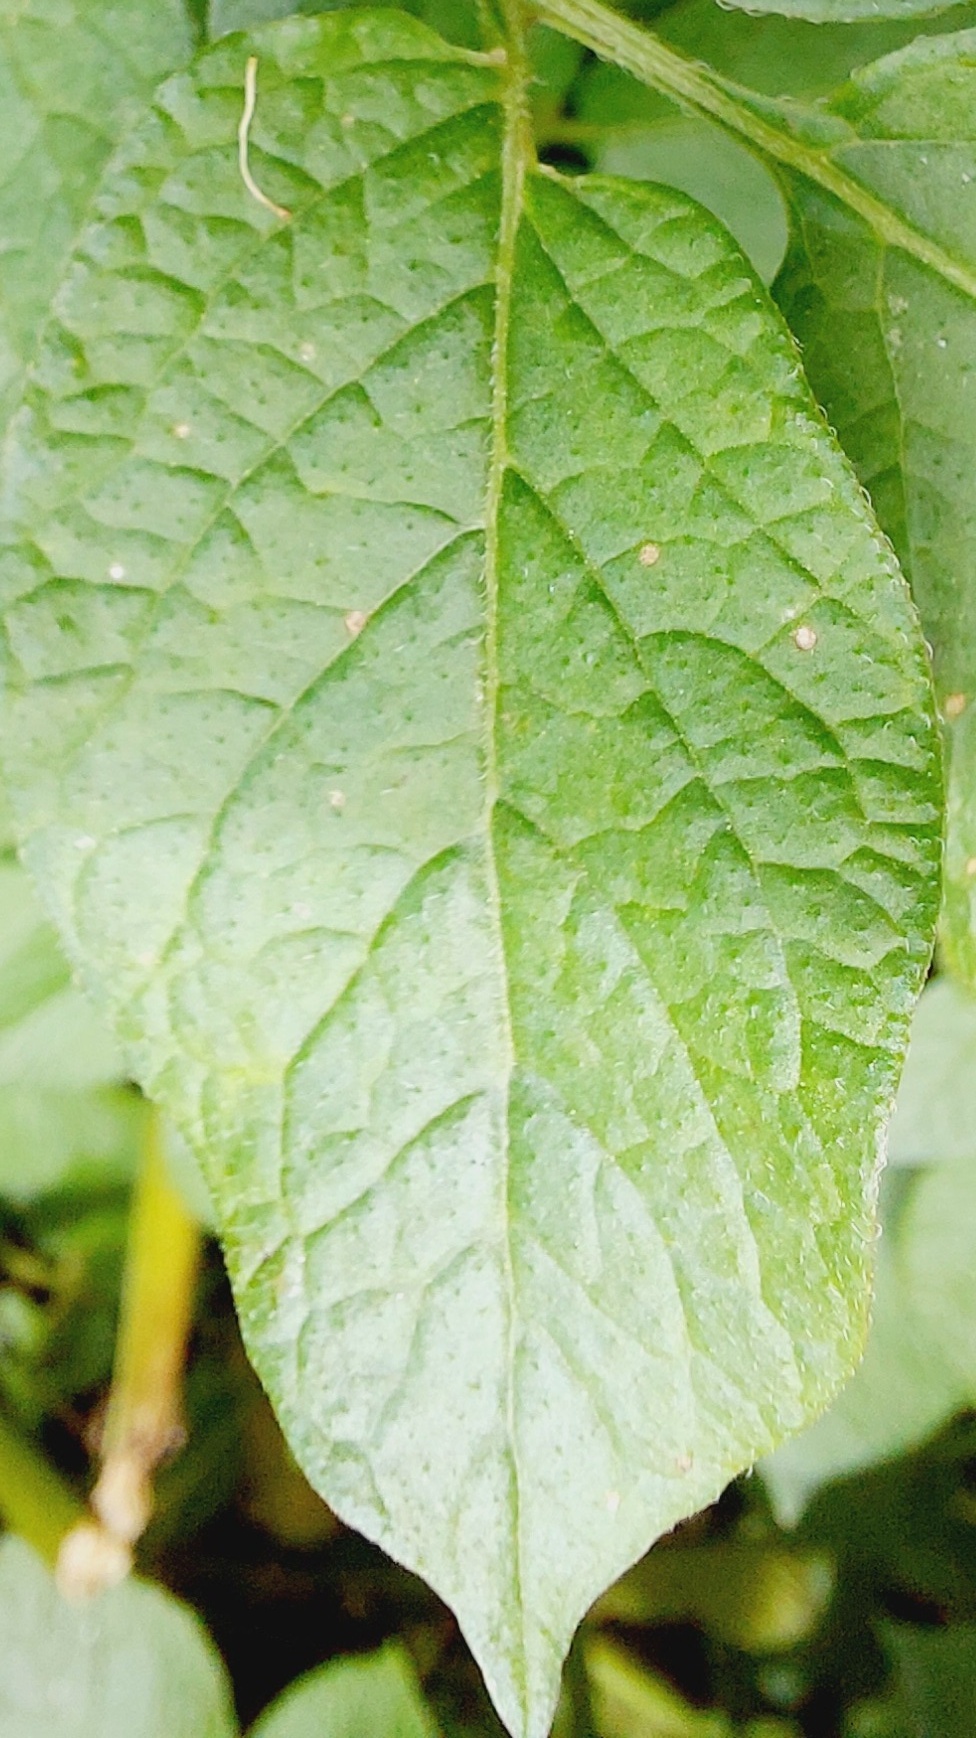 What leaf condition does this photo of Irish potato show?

healthy
